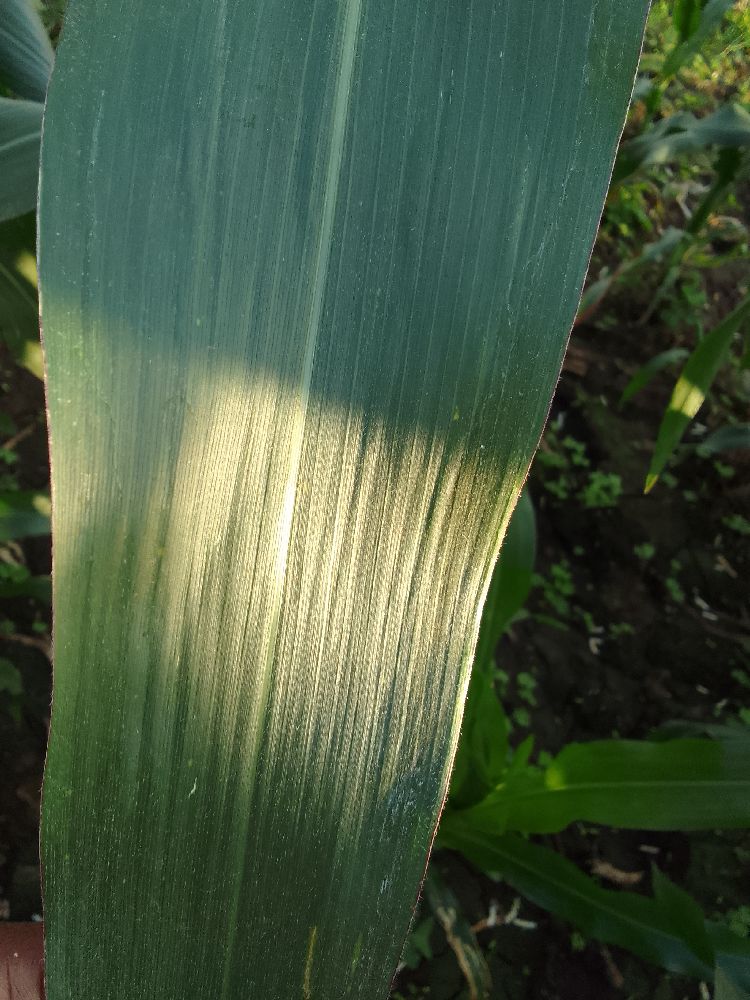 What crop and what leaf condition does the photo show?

maize, healthy
